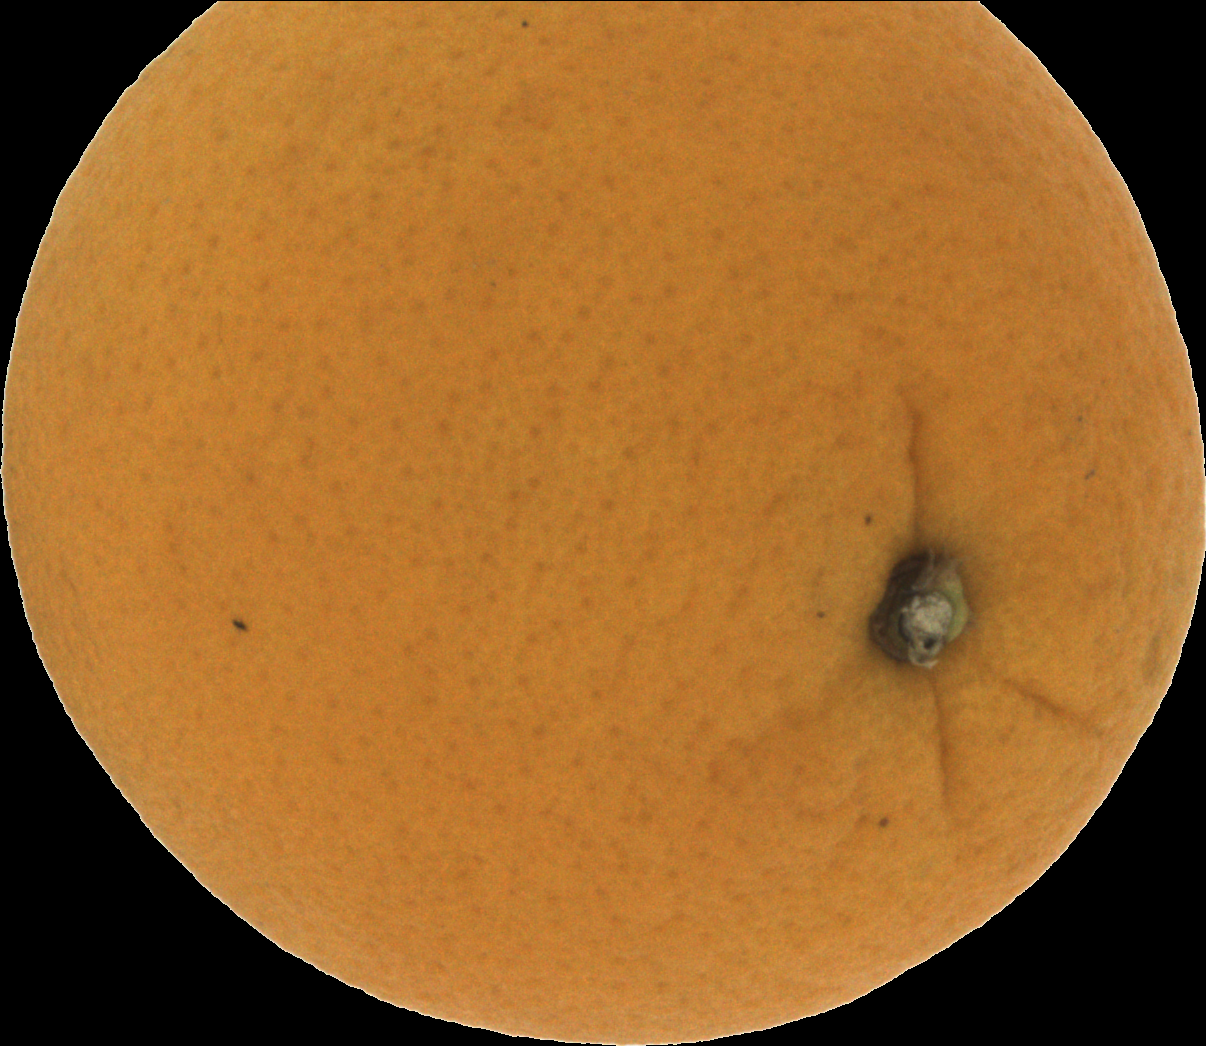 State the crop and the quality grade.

orange, good
